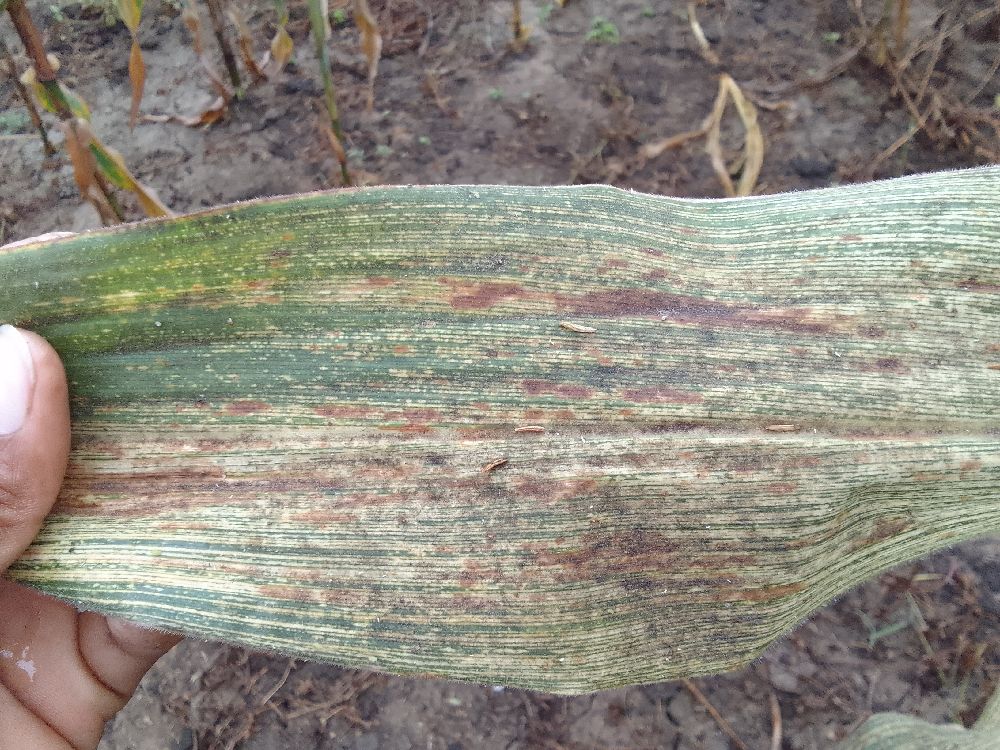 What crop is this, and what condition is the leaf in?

maize, maize streak virus
